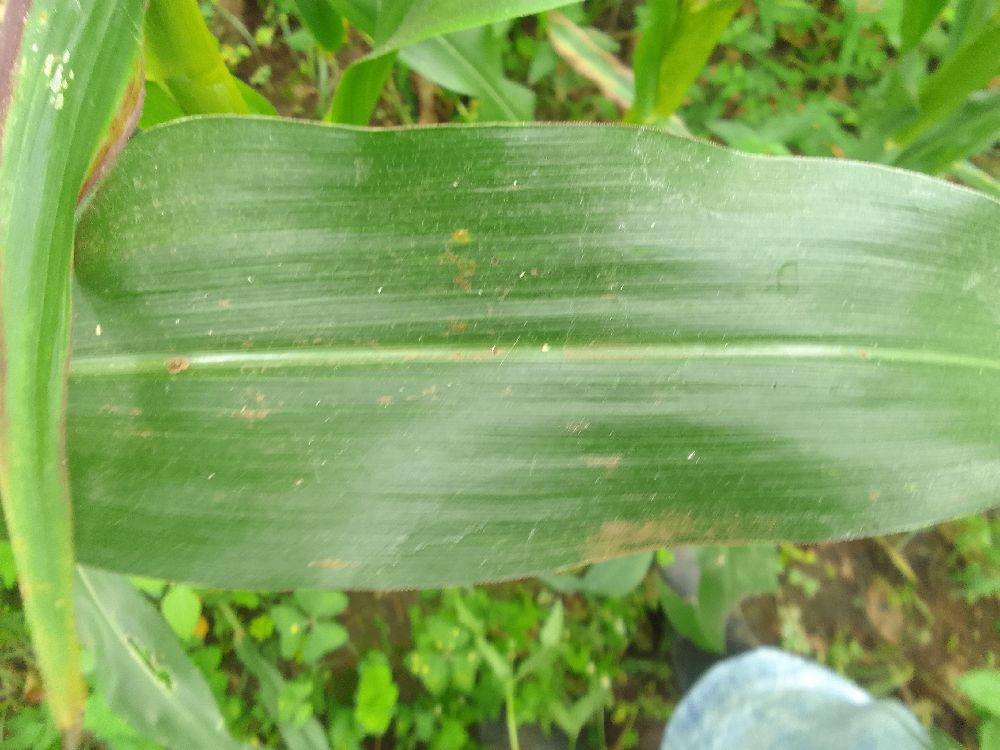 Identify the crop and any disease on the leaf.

maize, healthy
